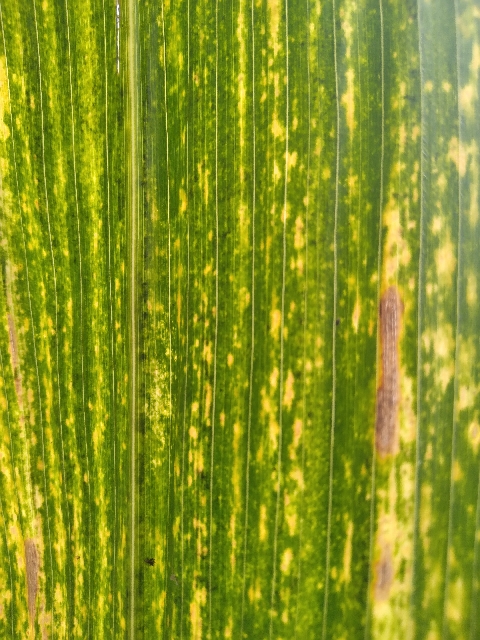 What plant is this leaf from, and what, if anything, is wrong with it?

maize, maize lethal necrosis
